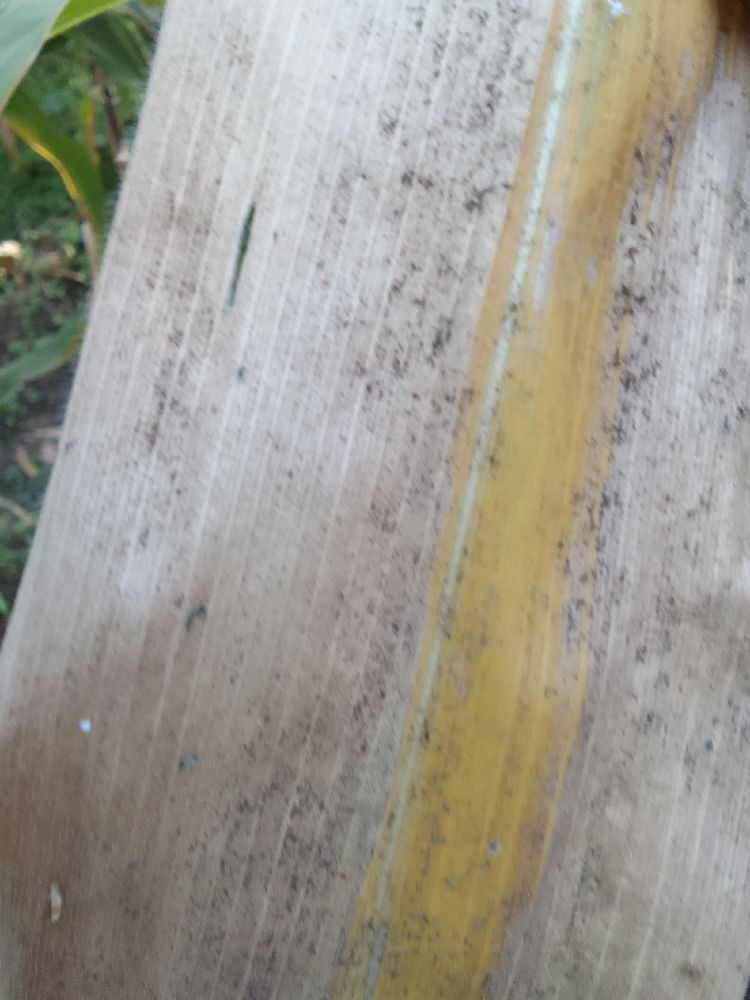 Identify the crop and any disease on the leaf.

maize, maize lethal necrosis
